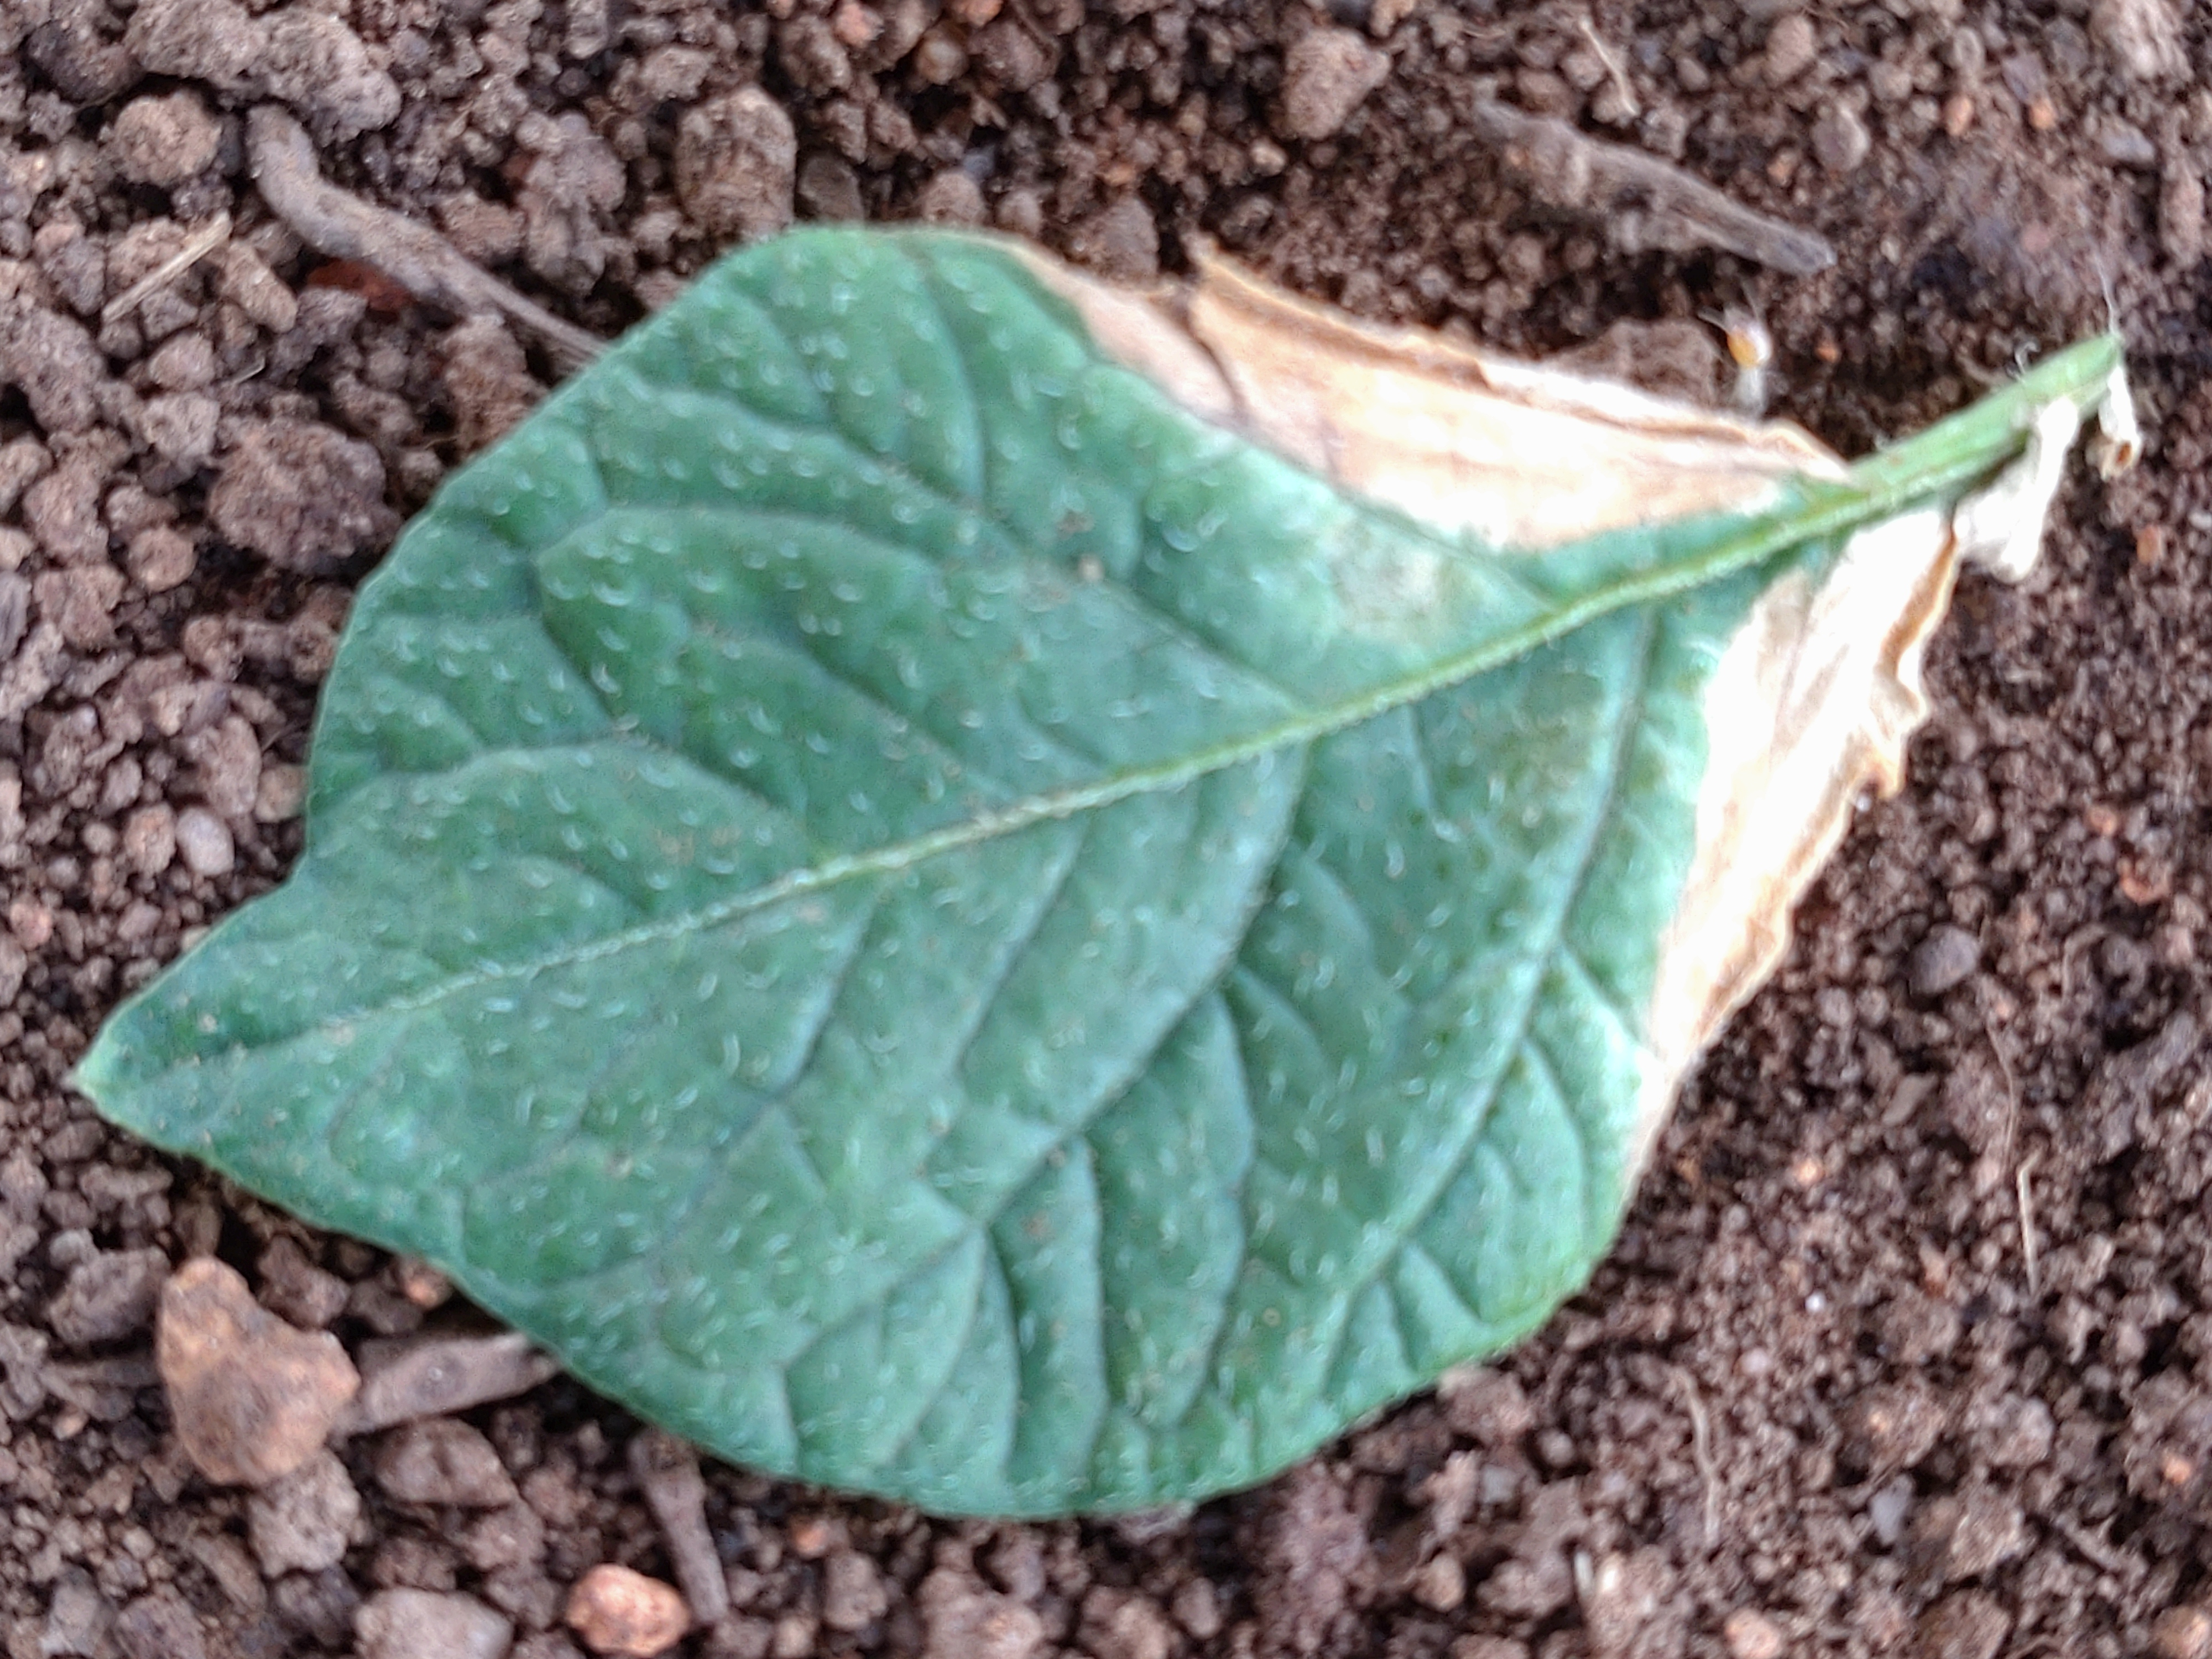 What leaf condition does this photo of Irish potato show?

early blight
